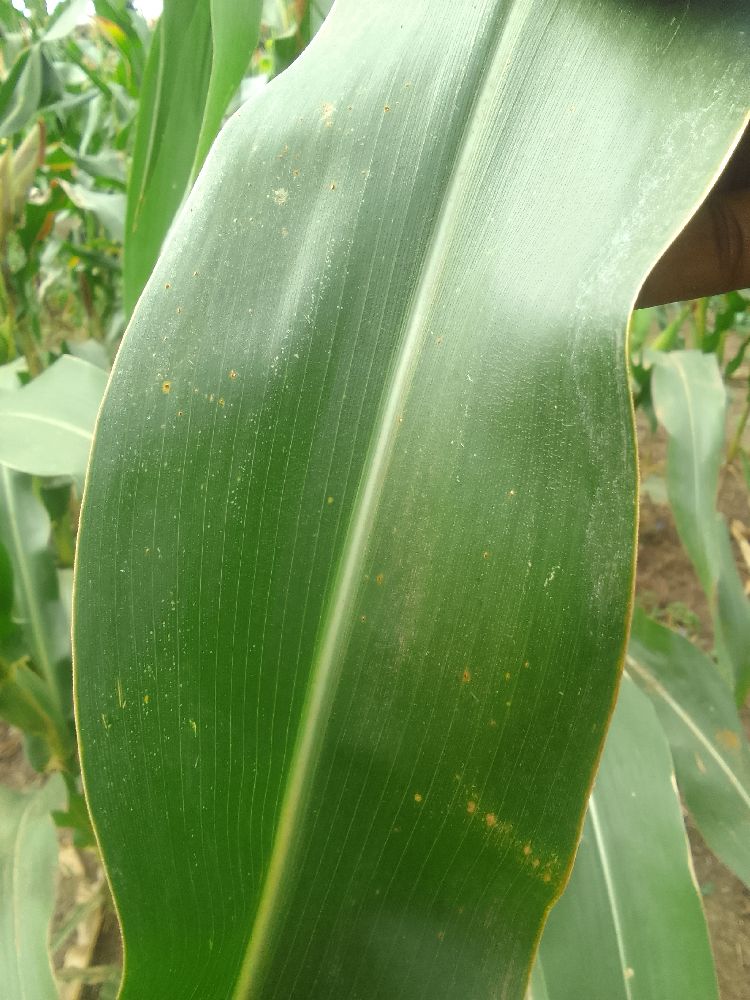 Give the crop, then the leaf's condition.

maize, healthy
